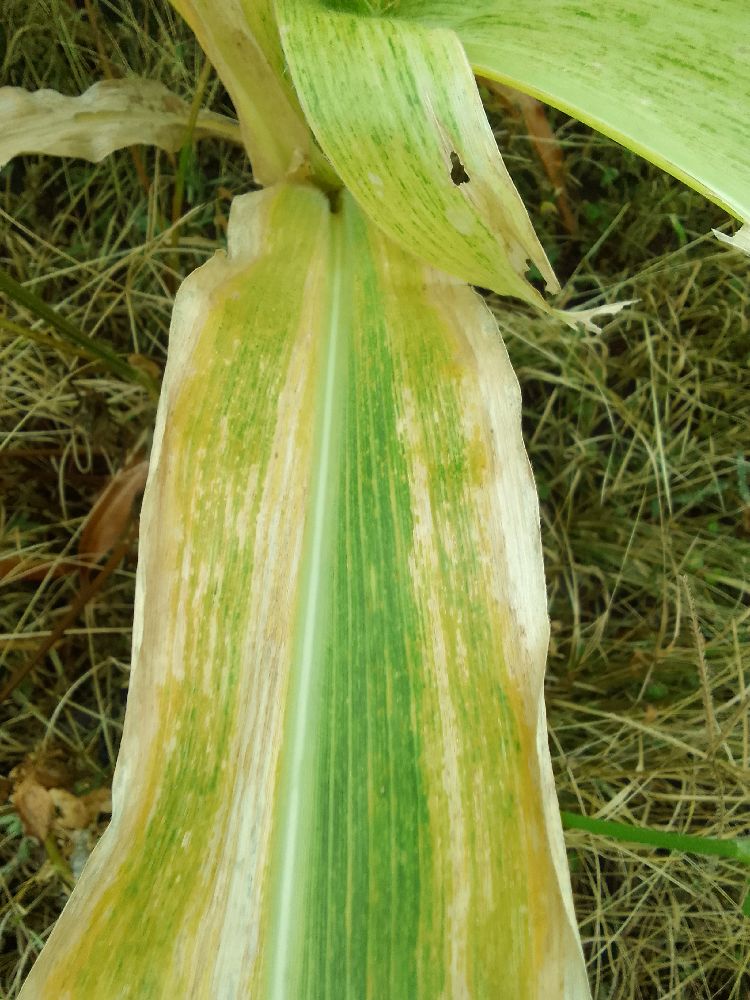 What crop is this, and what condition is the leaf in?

maize, maize lethal necrosis
